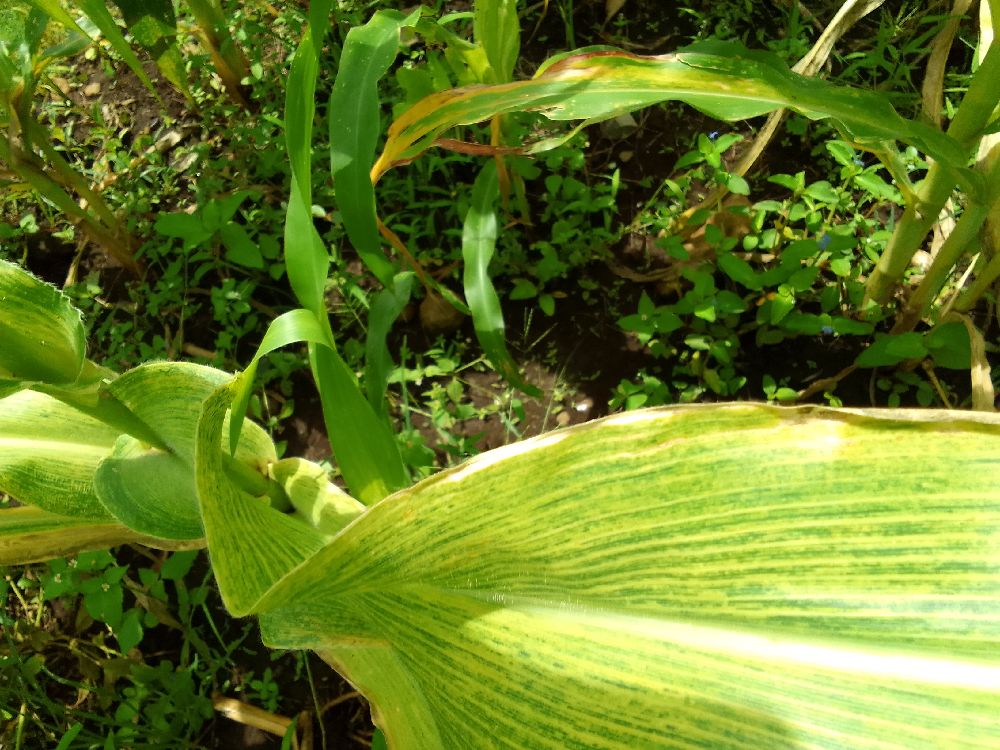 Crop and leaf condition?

maize, maize lethal necrosis
